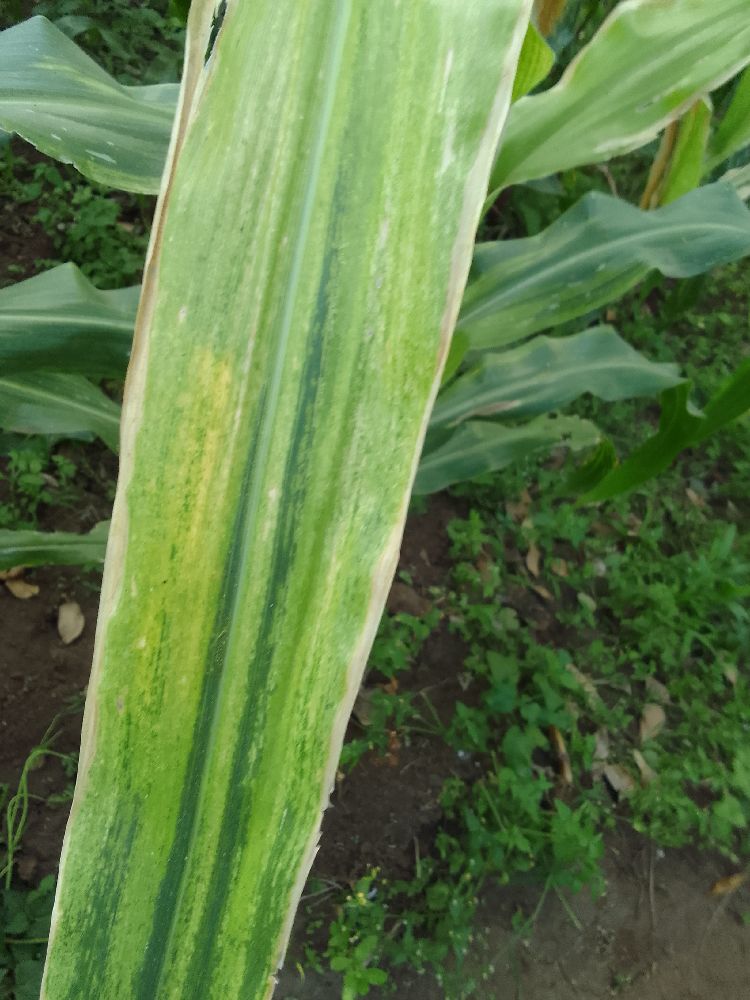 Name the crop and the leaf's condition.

maize, maize lethal necrosis
